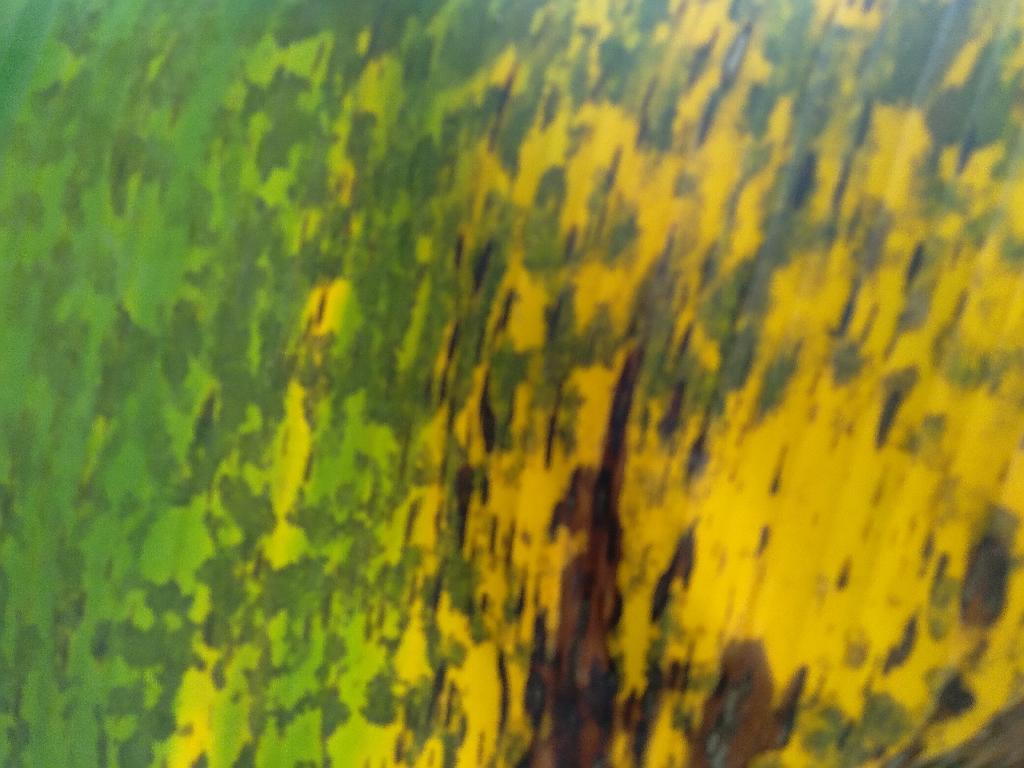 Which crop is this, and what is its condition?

banana, black sigatoka
